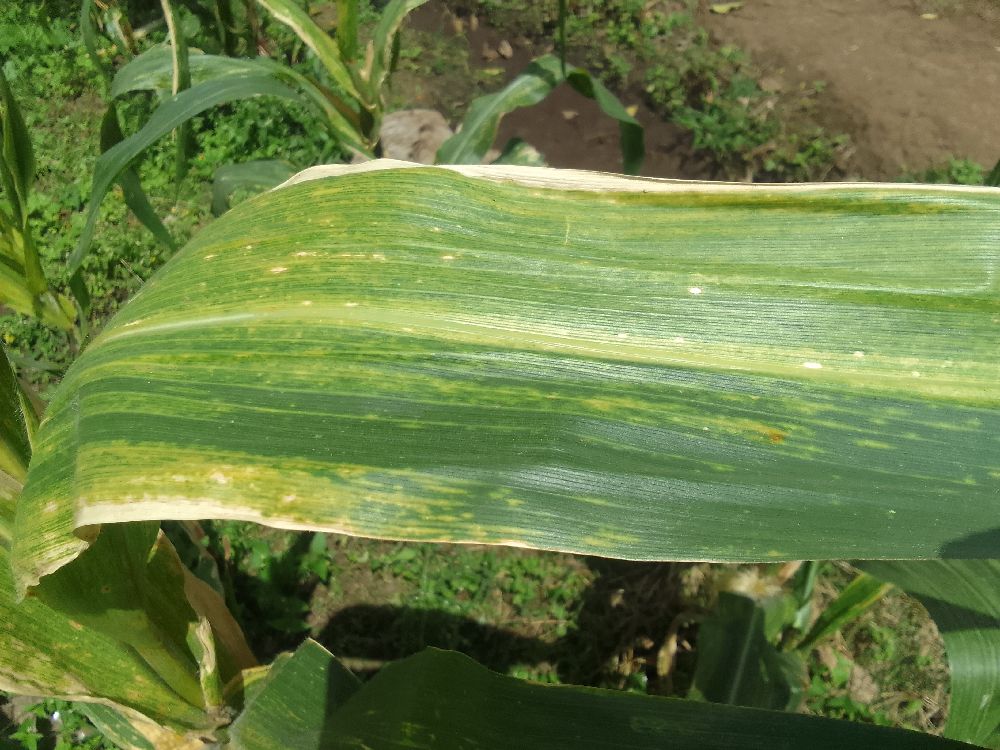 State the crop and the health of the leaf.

maize, maize lethal necrosis
